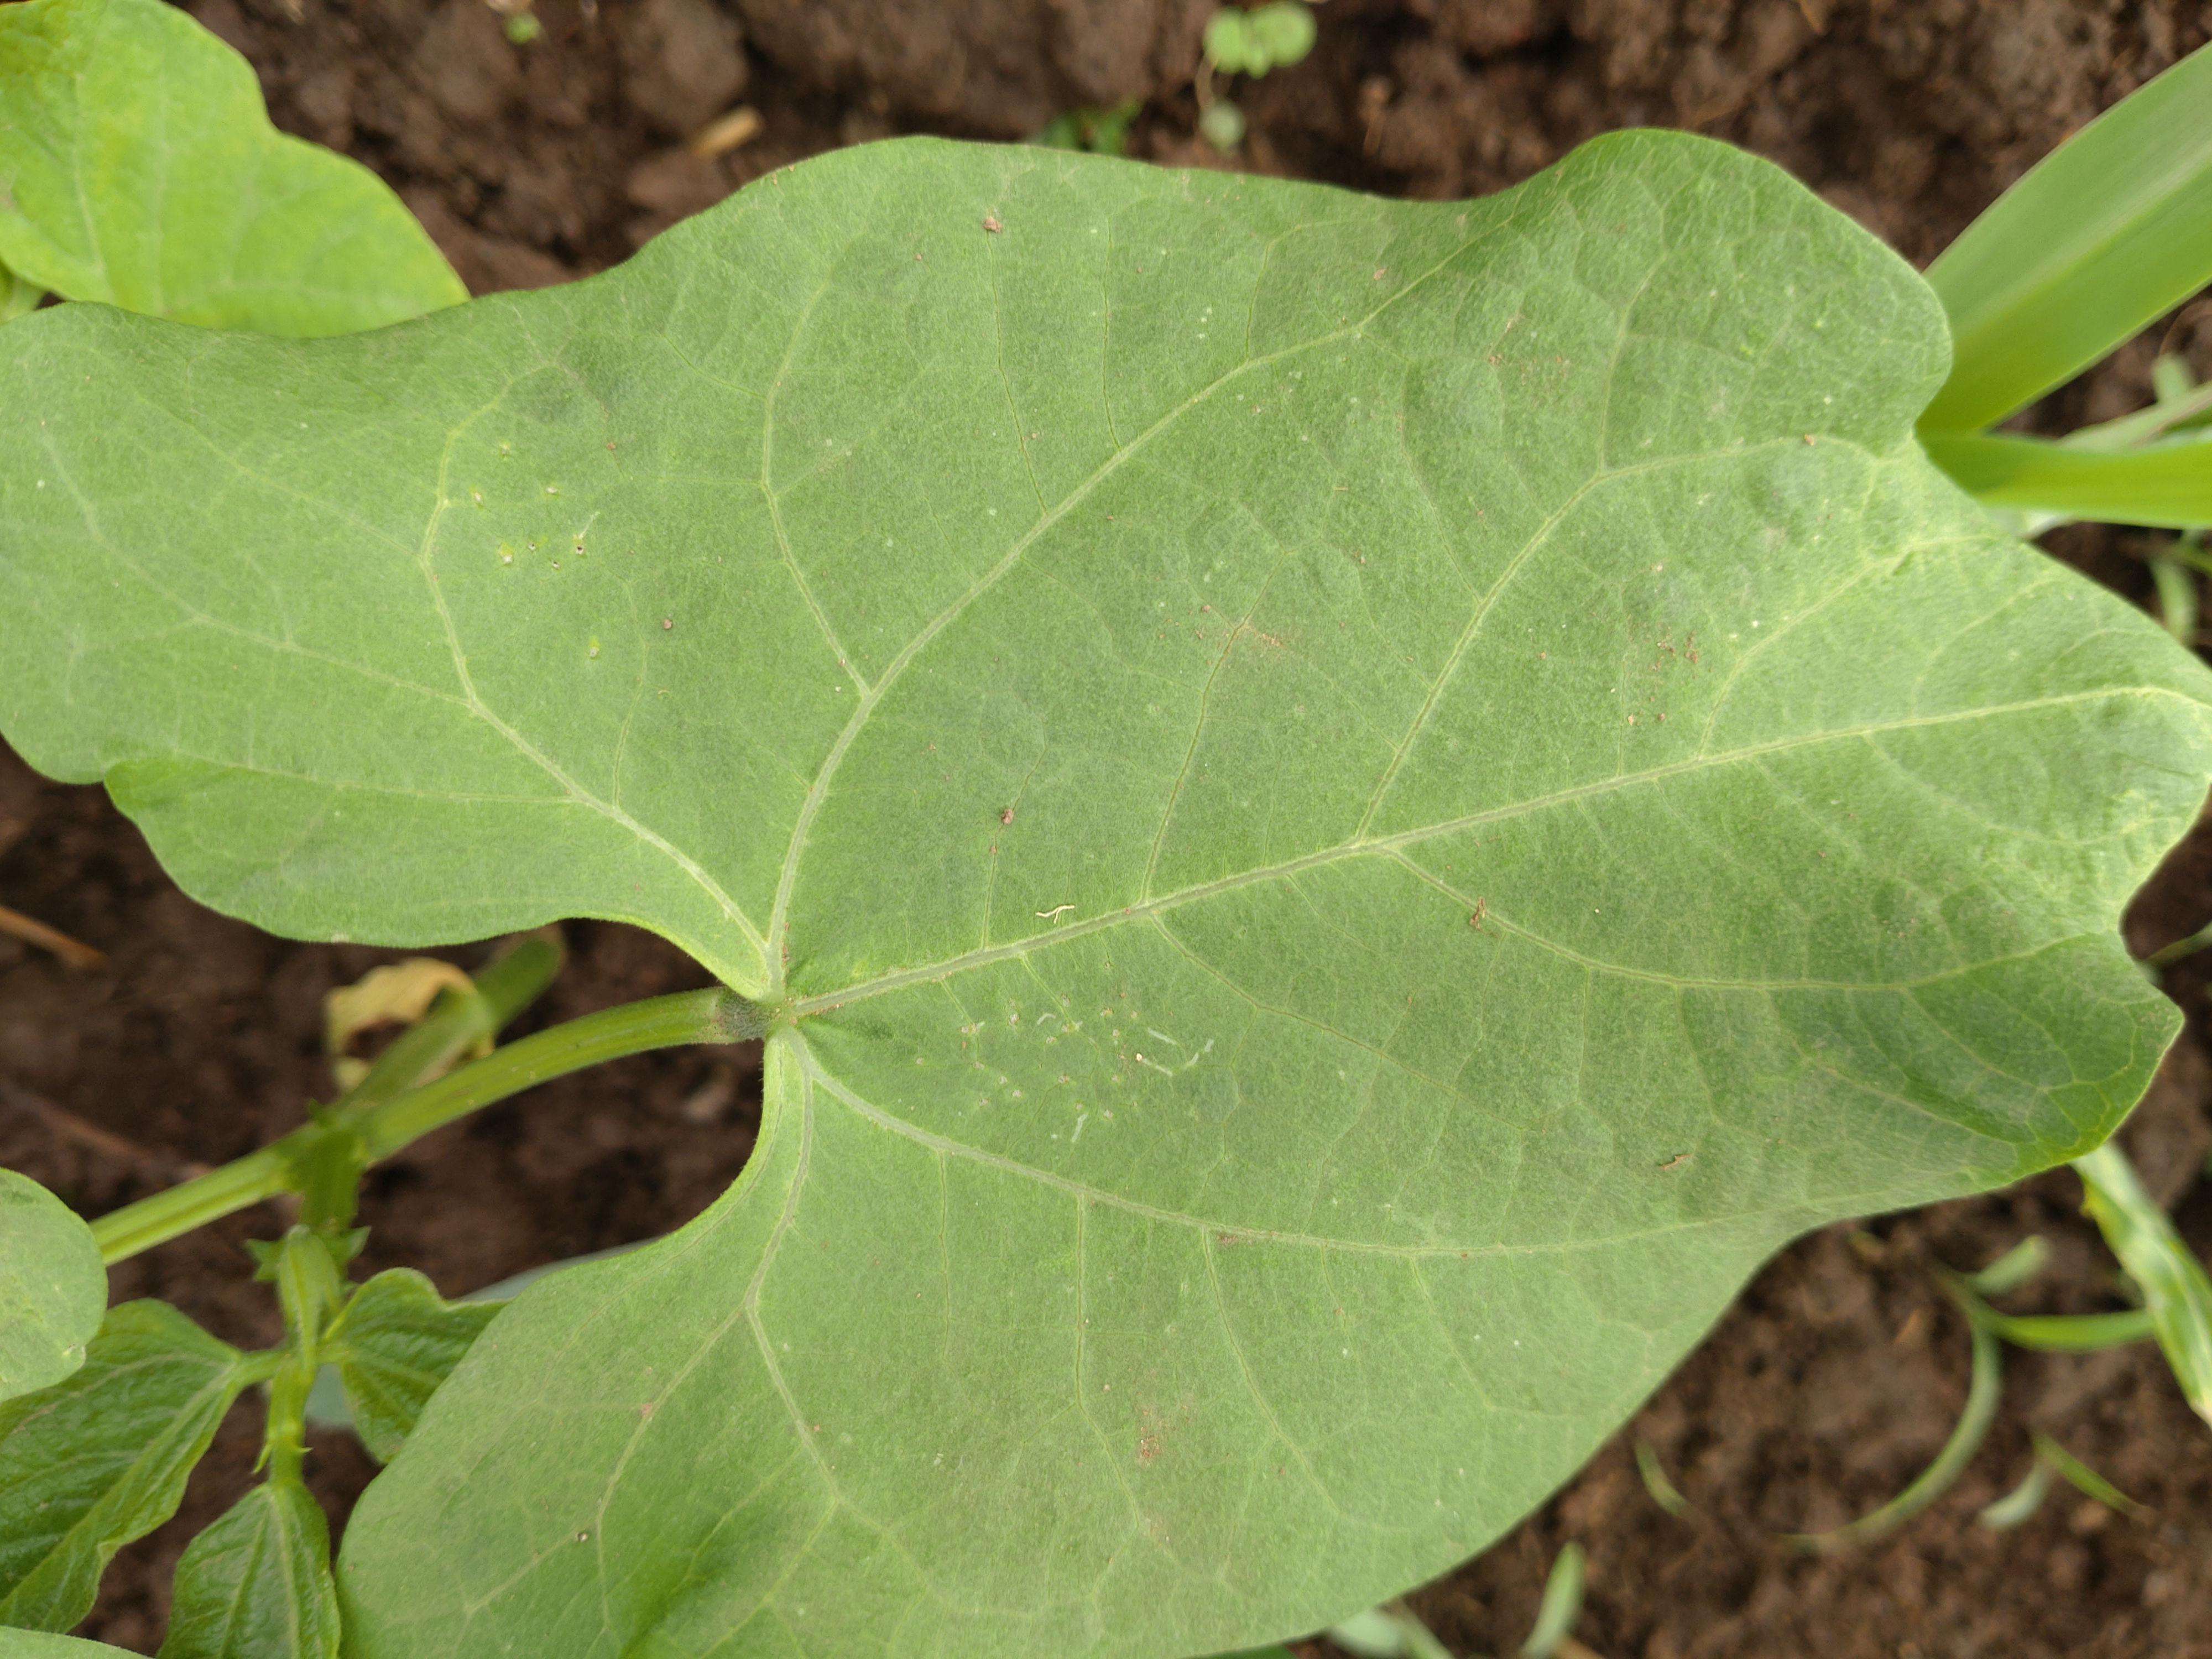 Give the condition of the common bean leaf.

healthy
